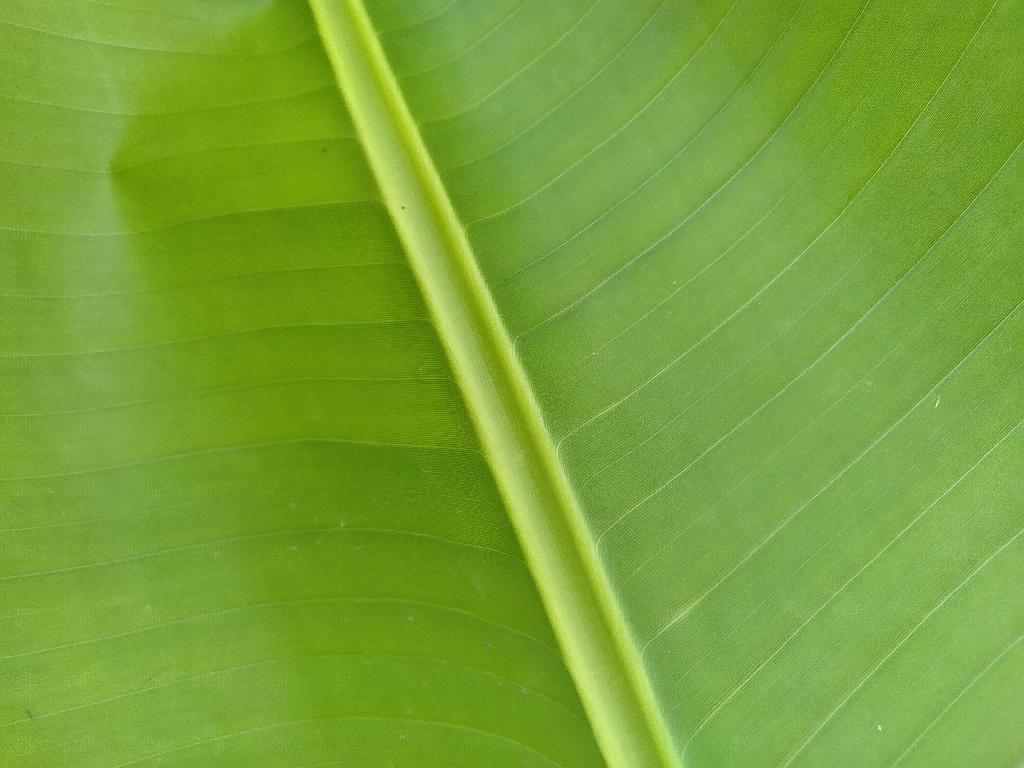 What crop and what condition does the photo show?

banana, healthy
